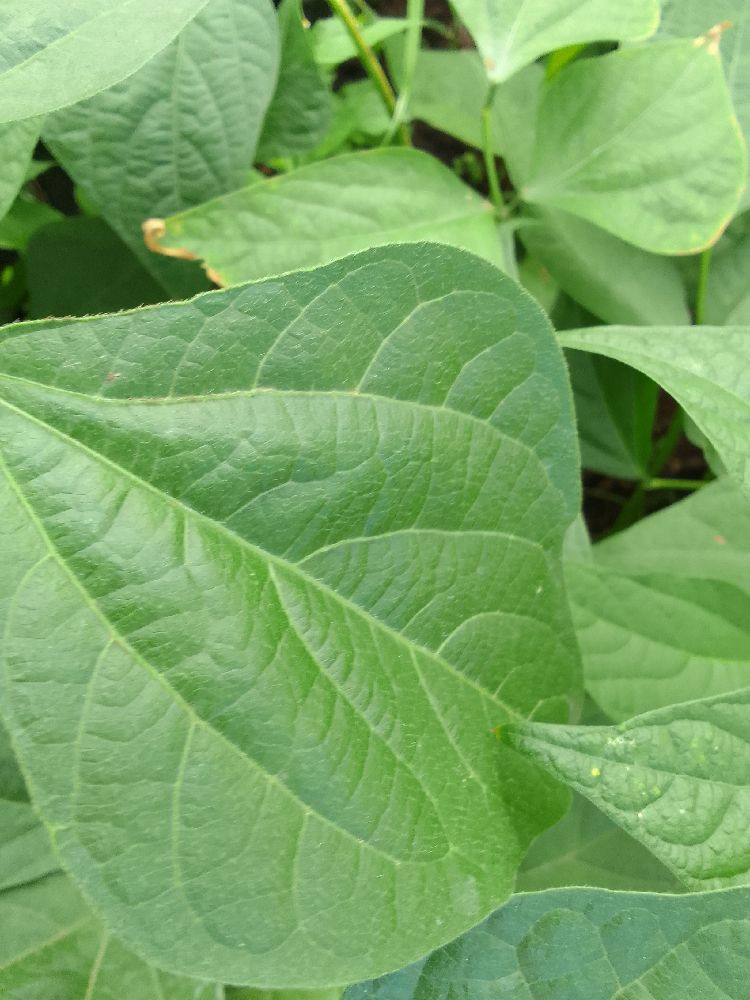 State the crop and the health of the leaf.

common bean, healthy
